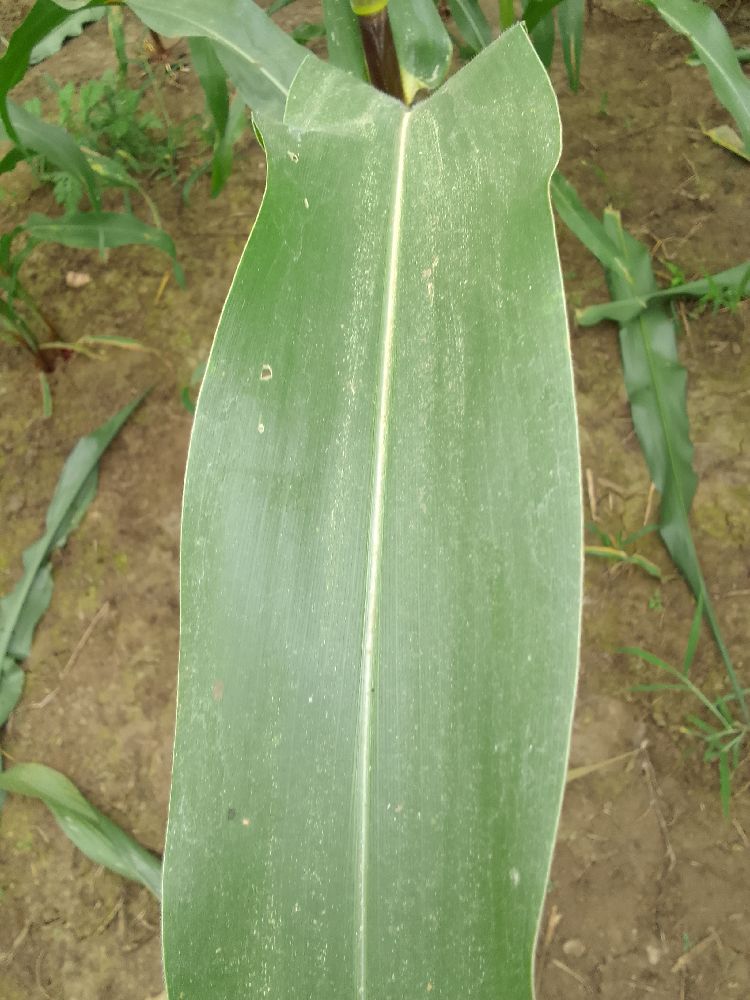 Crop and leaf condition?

maize, healthy
